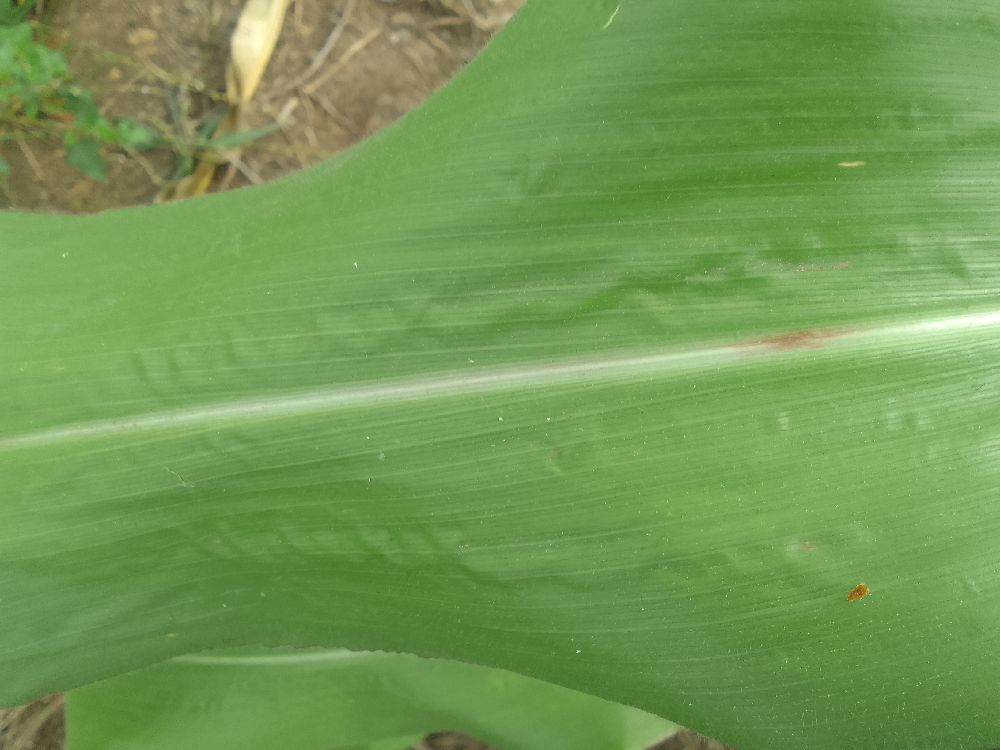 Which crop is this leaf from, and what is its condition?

maize, healthy
